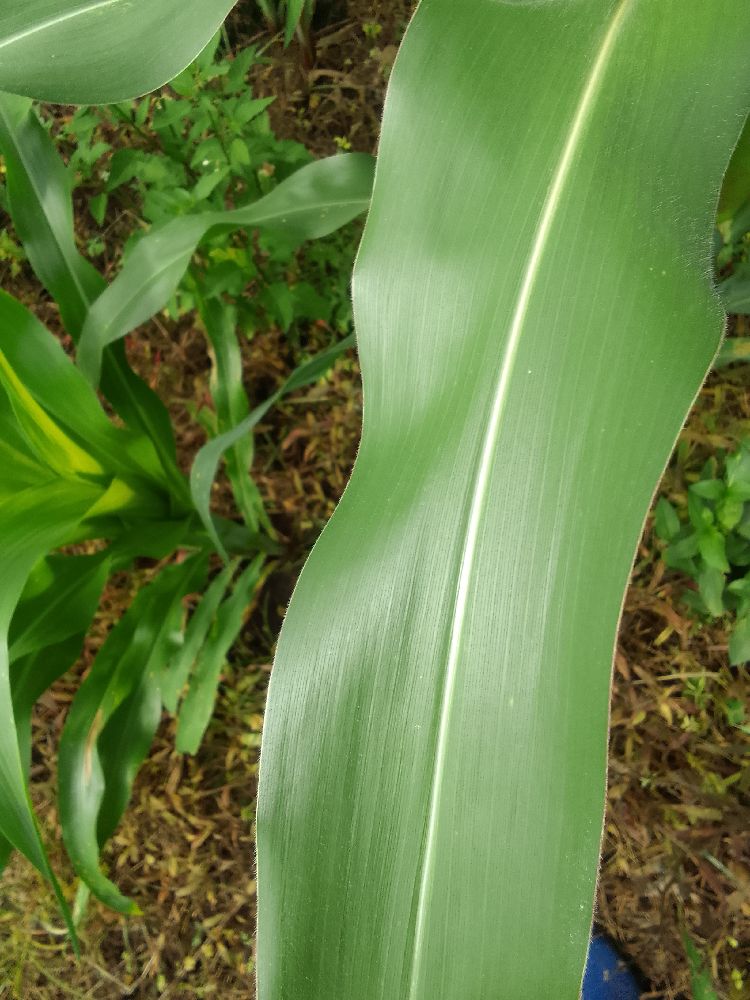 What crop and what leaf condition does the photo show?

maize, healthy
